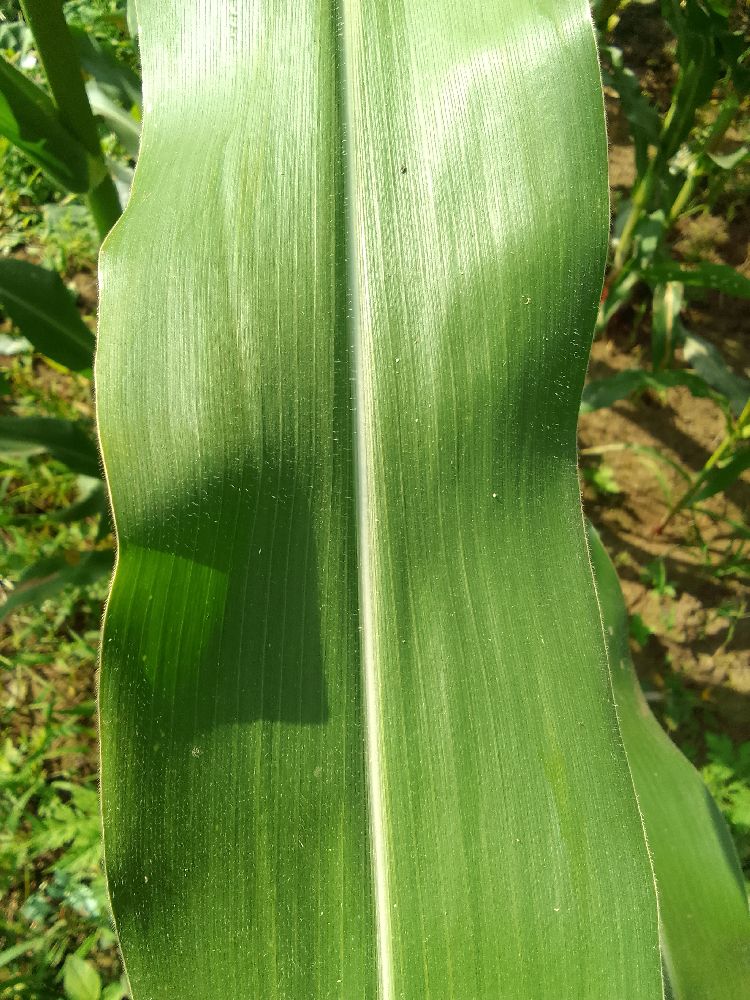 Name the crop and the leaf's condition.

maize, healthy
